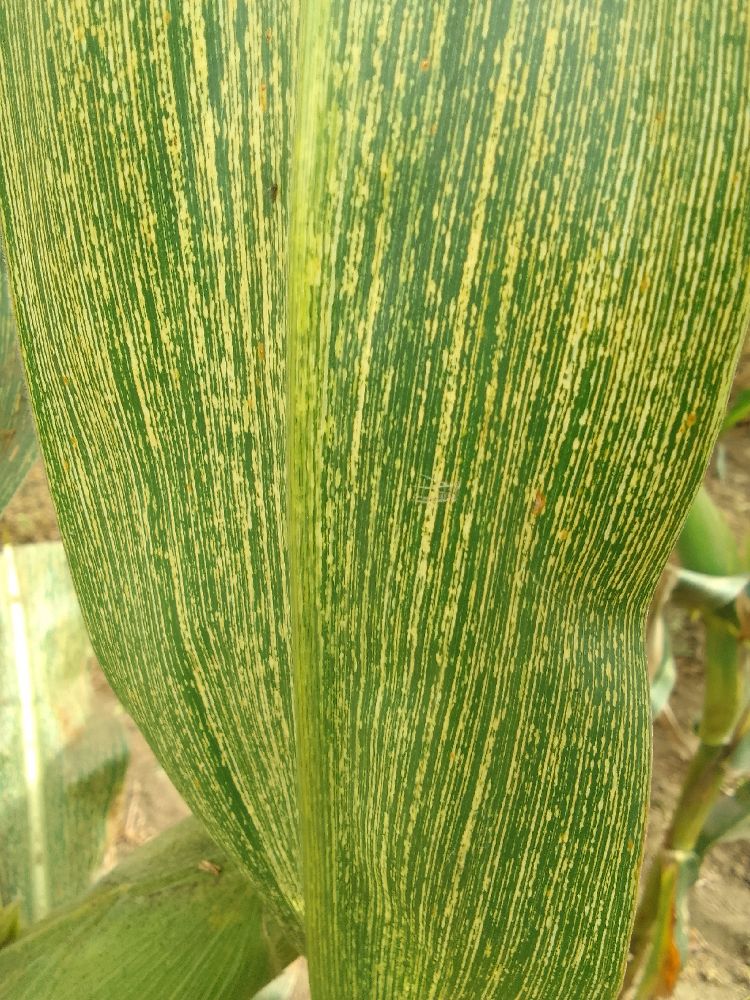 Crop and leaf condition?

maize, maize streak virus
